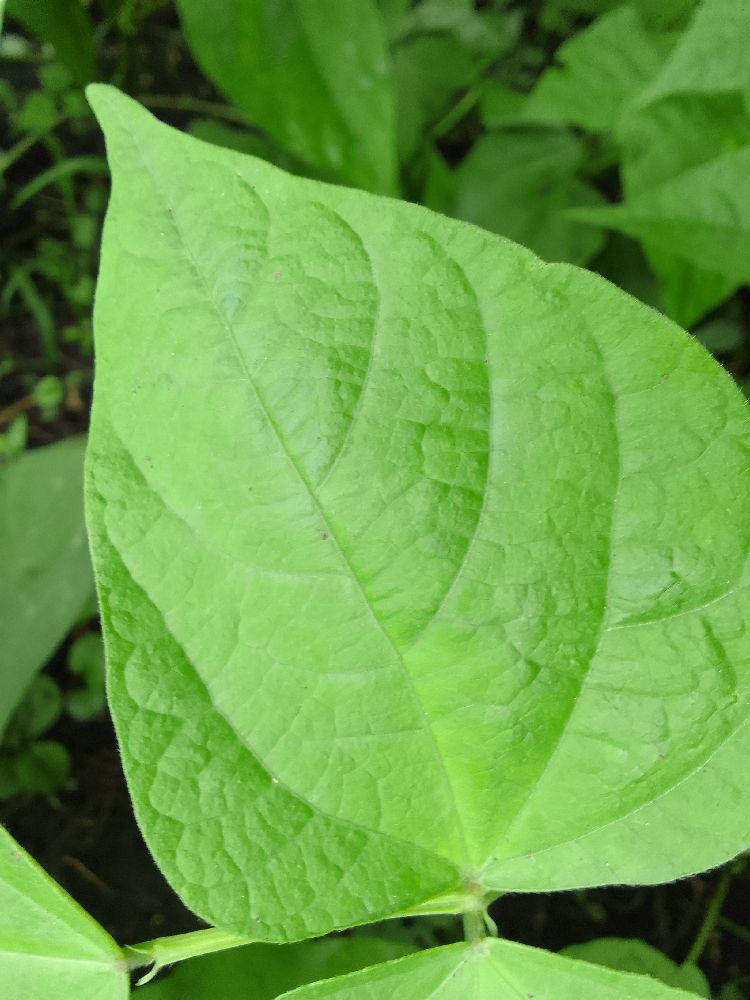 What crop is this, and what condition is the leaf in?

common bean, healthy
